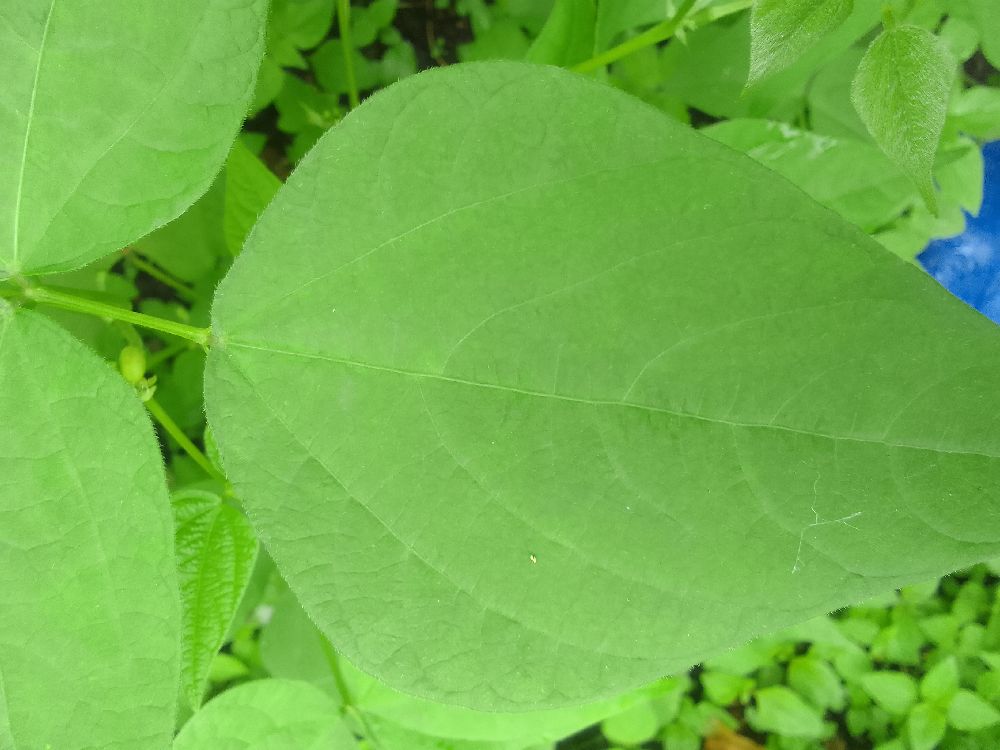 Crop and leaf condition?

common bean, healthy
